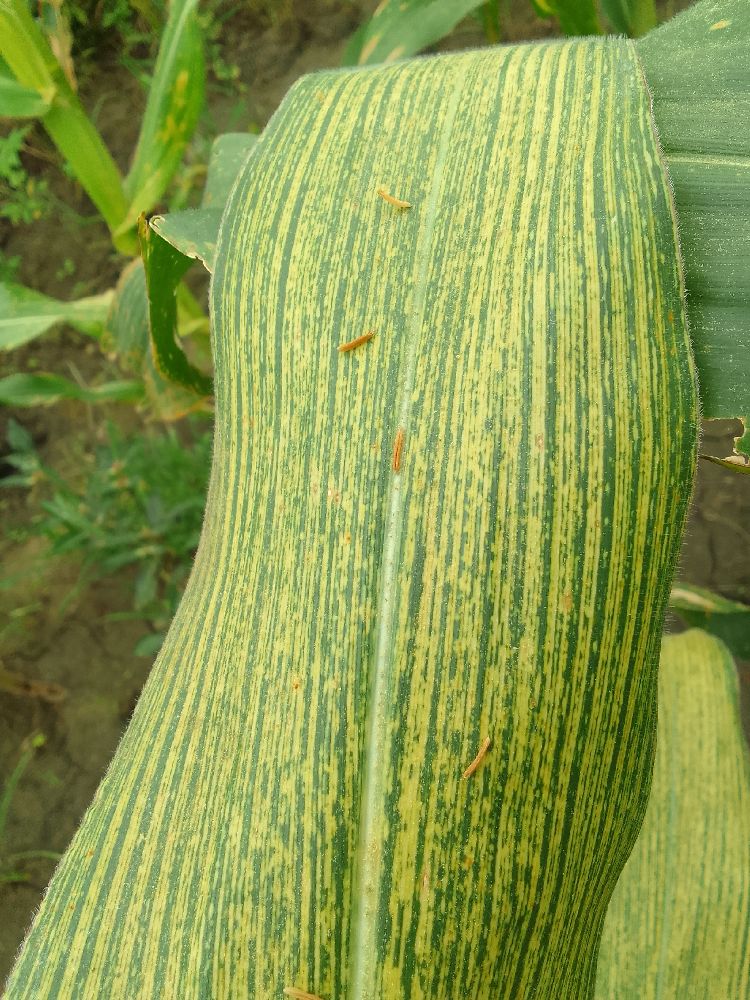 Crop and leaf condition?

maize, maize streak virus
